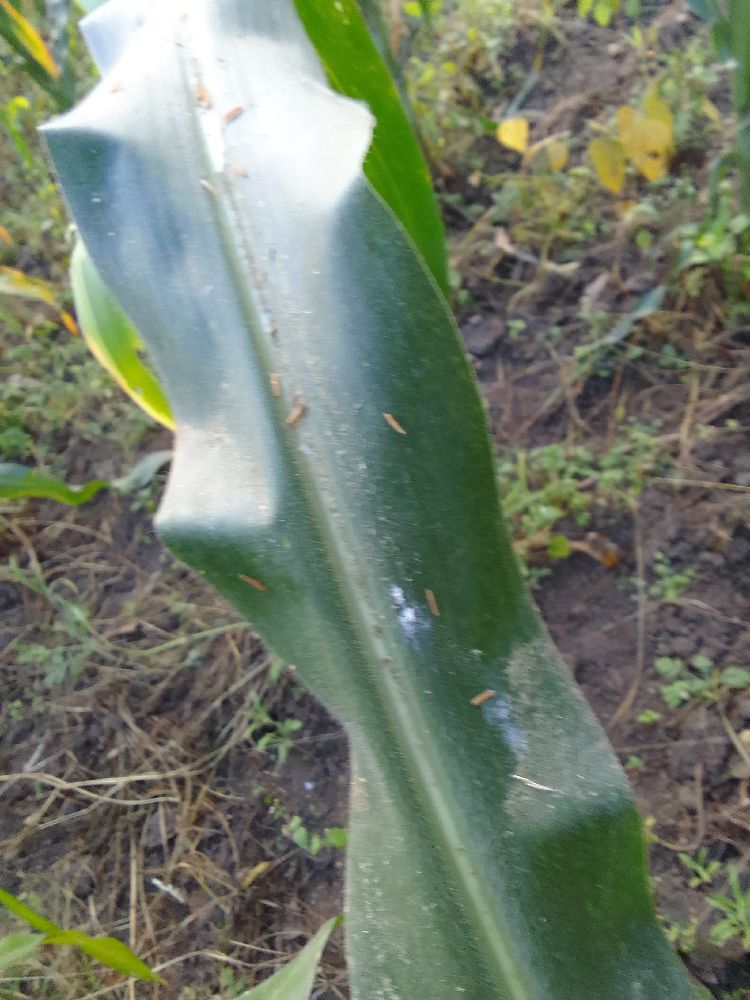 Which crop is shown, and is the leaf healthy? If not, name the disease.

maize, healthy
